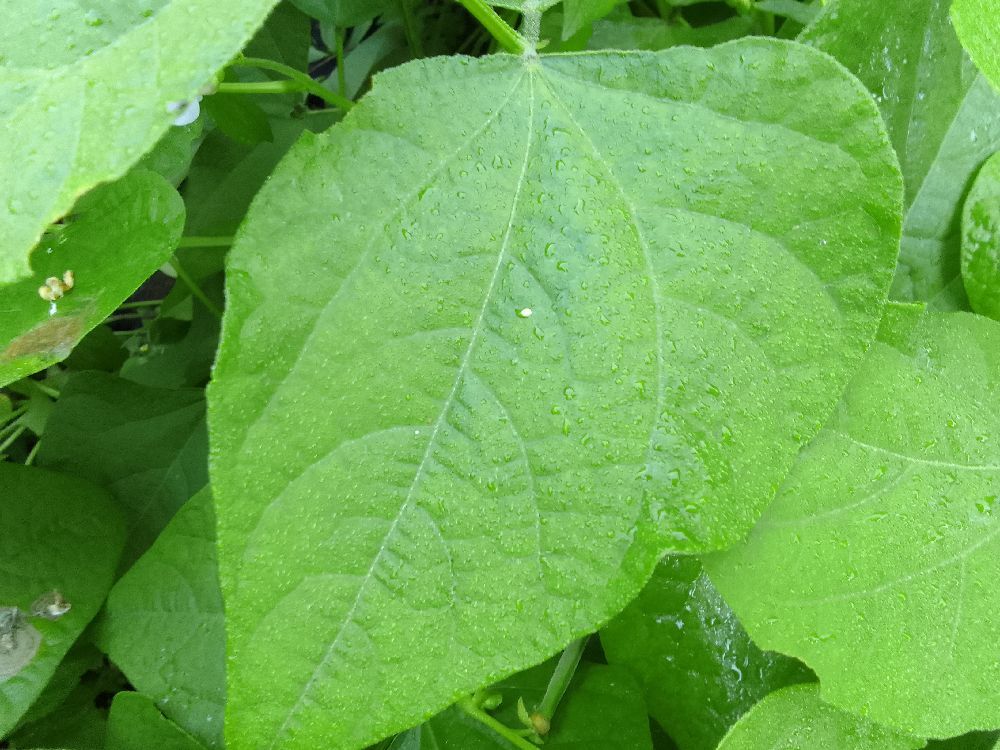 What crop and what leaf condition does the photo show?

common bean, healthy
